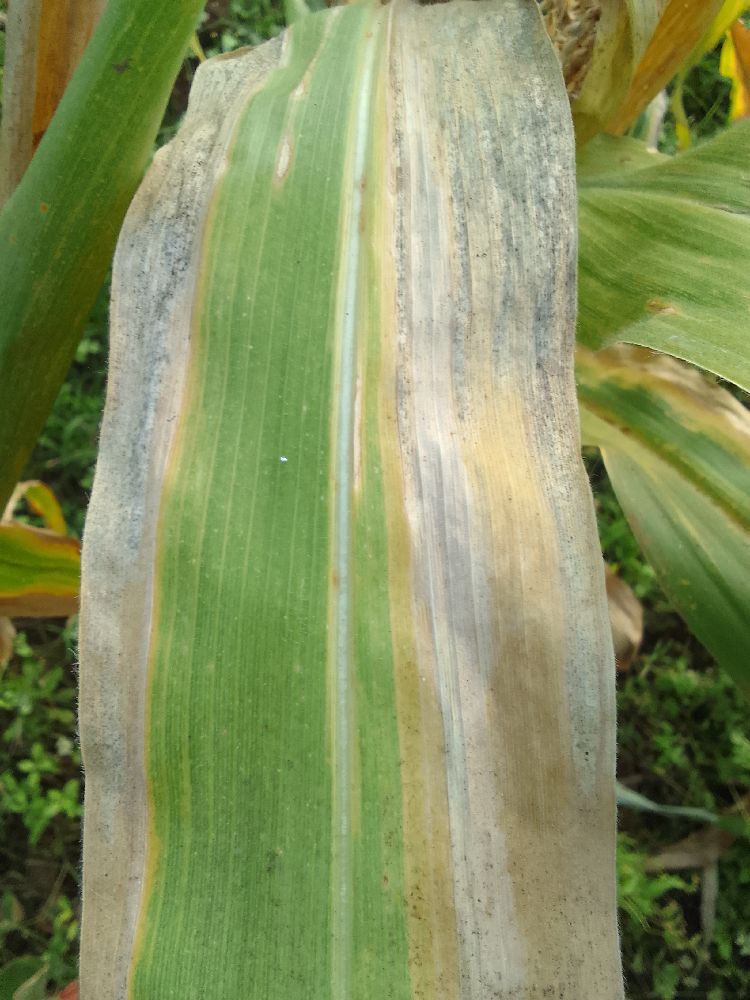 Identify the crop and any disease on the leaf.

maize, maize lethal necrosis
